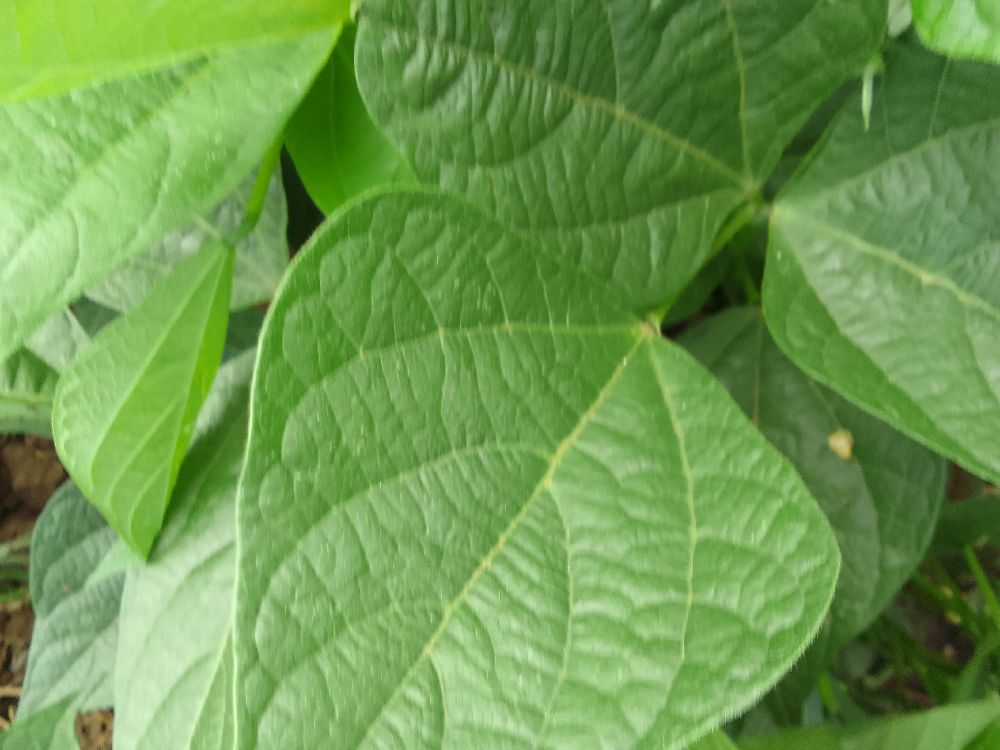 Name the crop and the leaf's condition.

common bean, healthy
